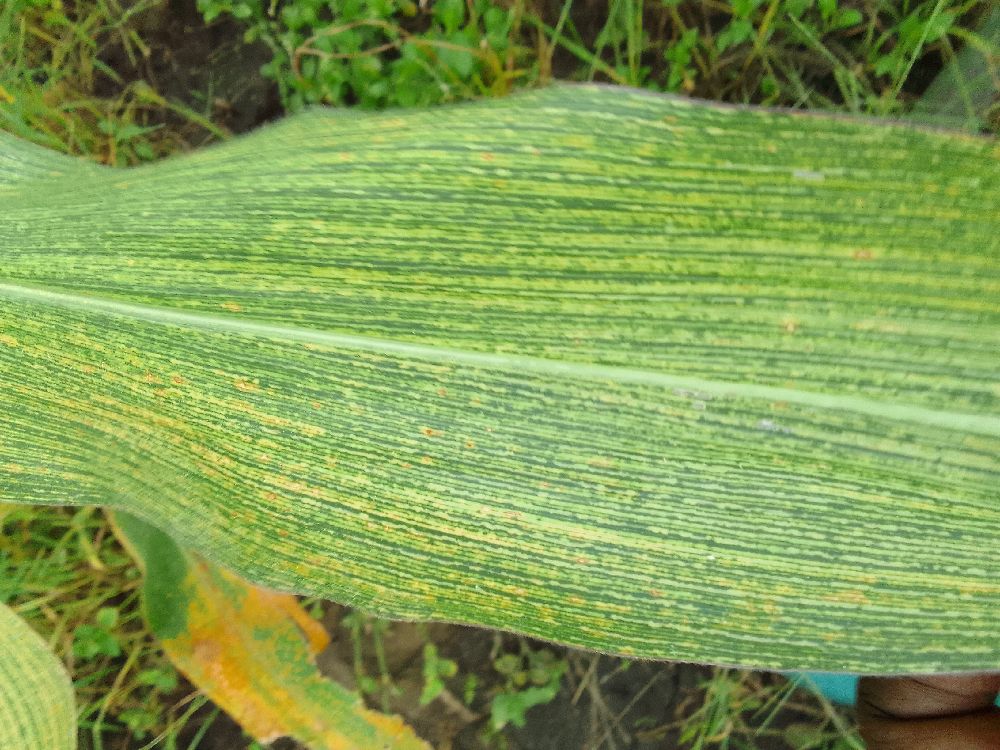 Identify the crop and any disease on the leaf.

maize, maize streak virus
